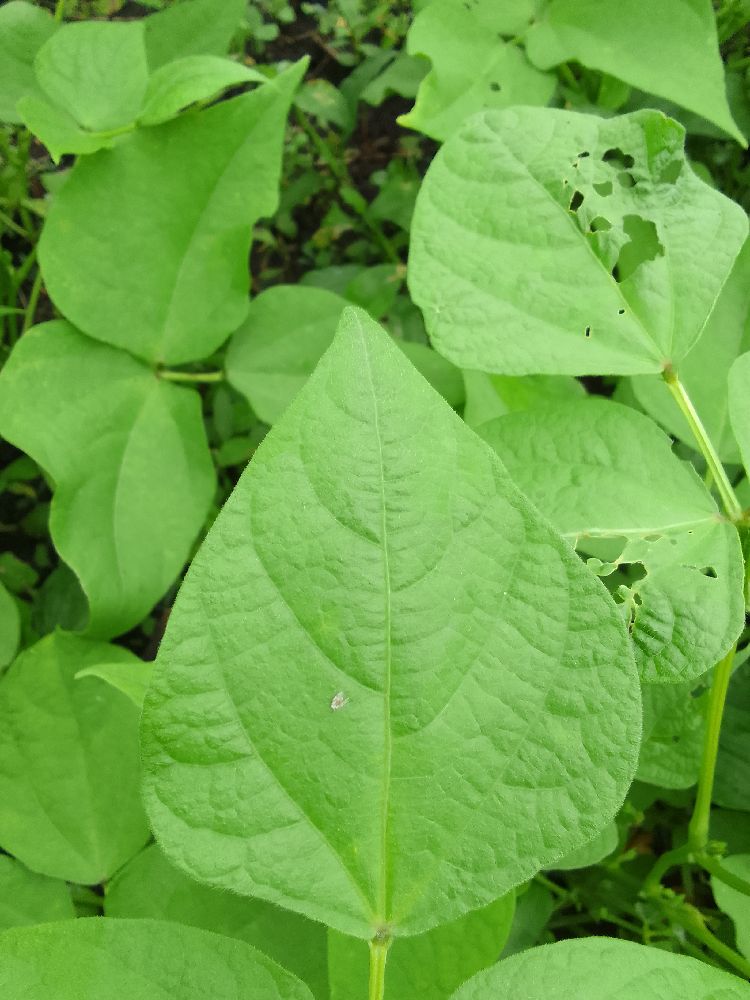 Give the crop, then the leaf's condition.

common bean, healthy
